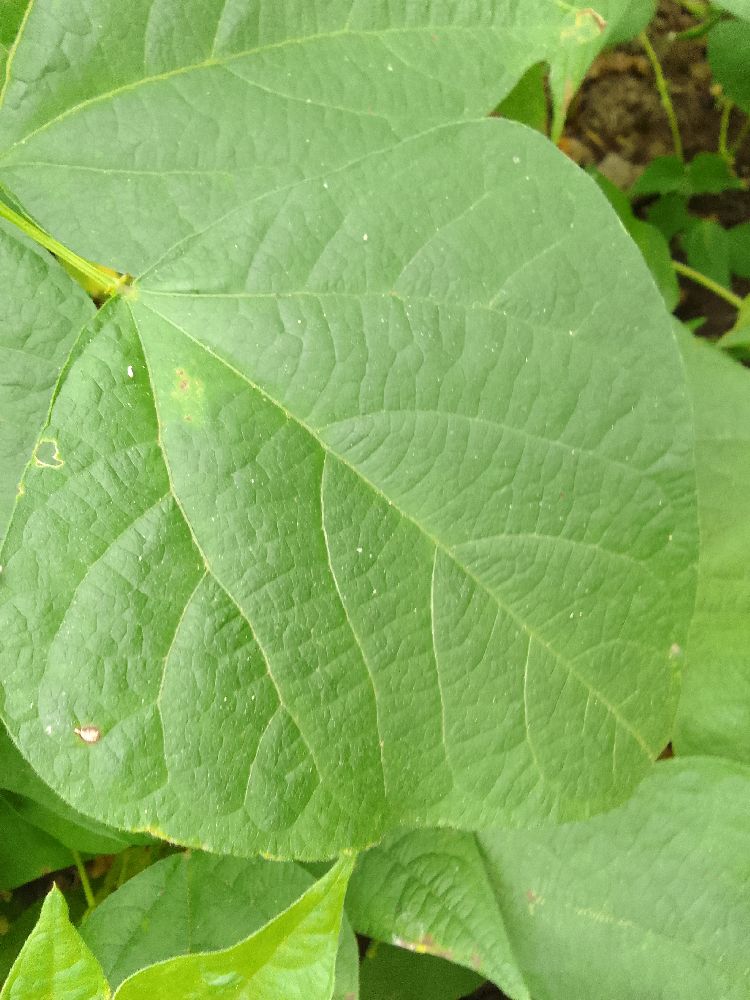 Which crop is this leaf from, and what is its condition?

common bean, healthy
